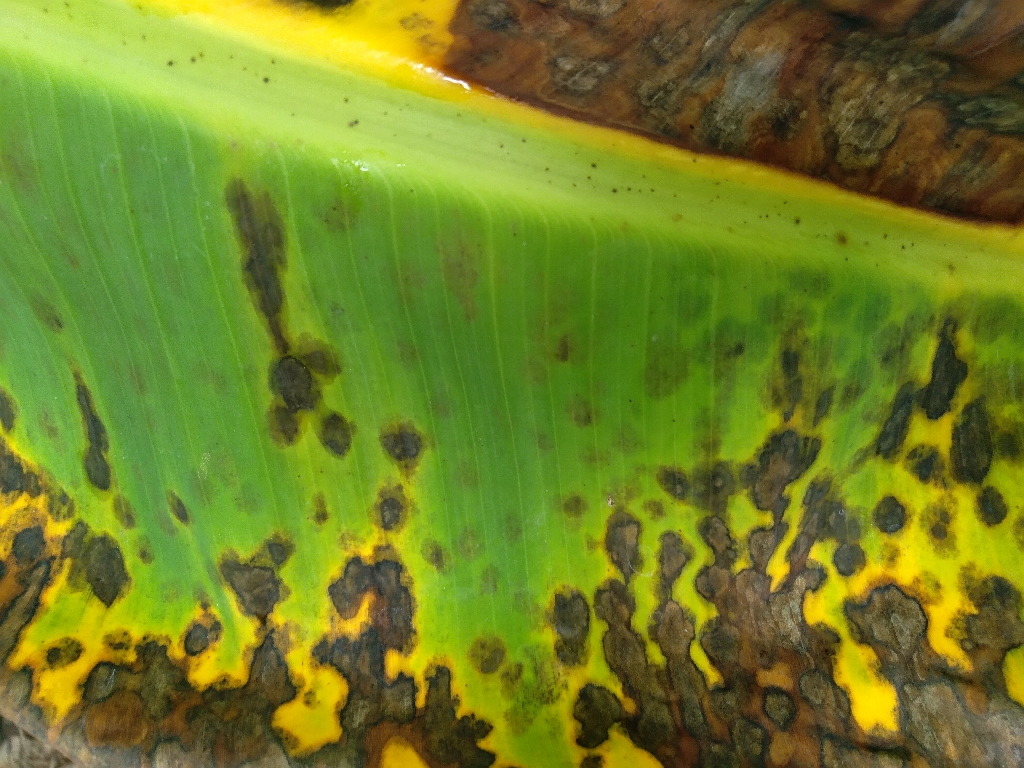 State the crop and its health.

banana, black sigatoka
